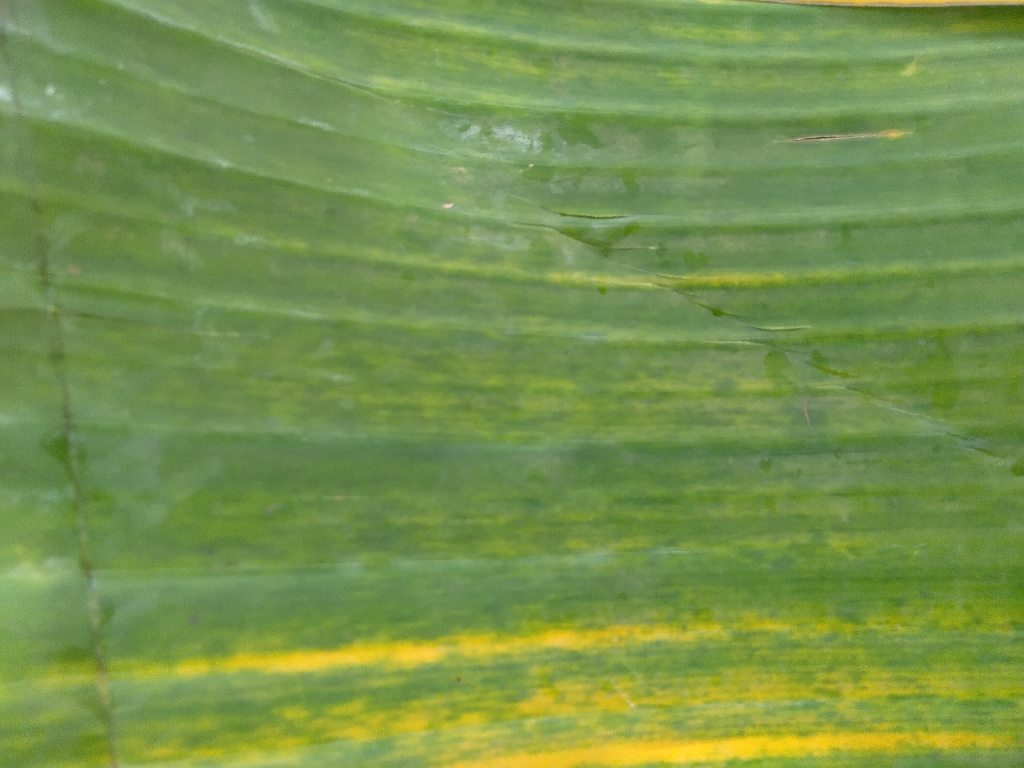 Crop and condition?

banana, fusarium wilt race 1
